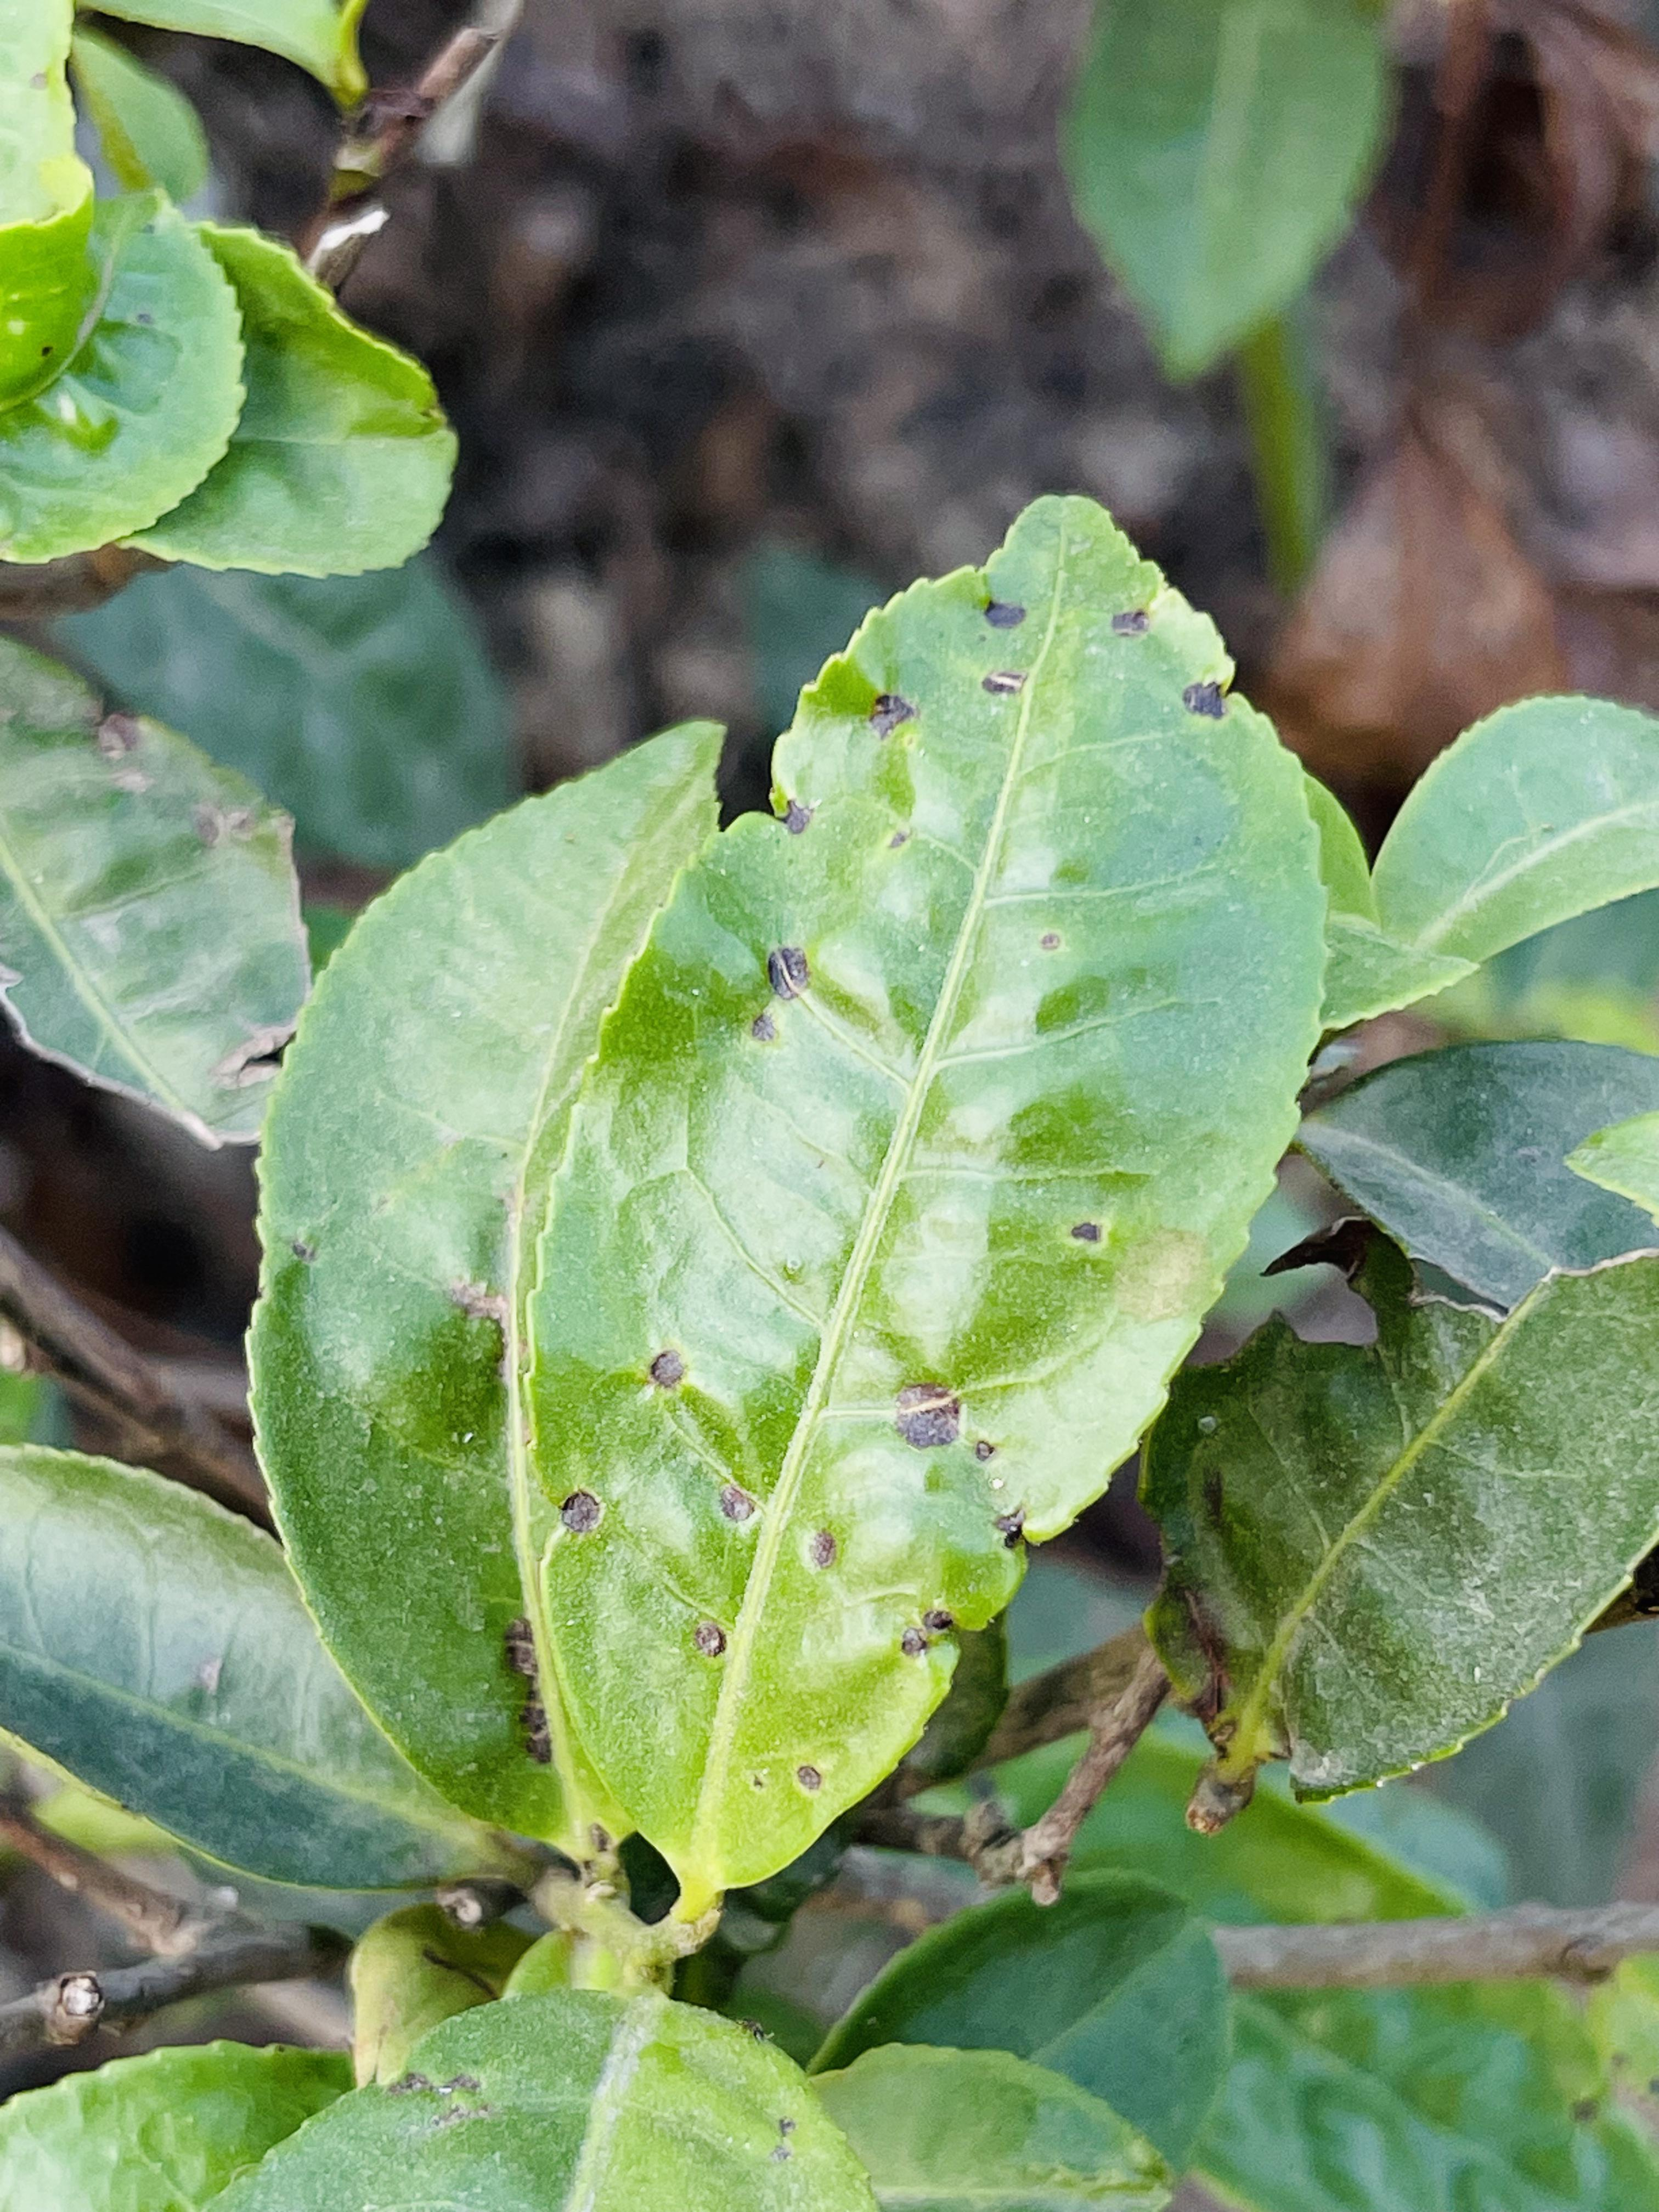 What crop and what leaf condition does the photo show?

tea, helopeltis
